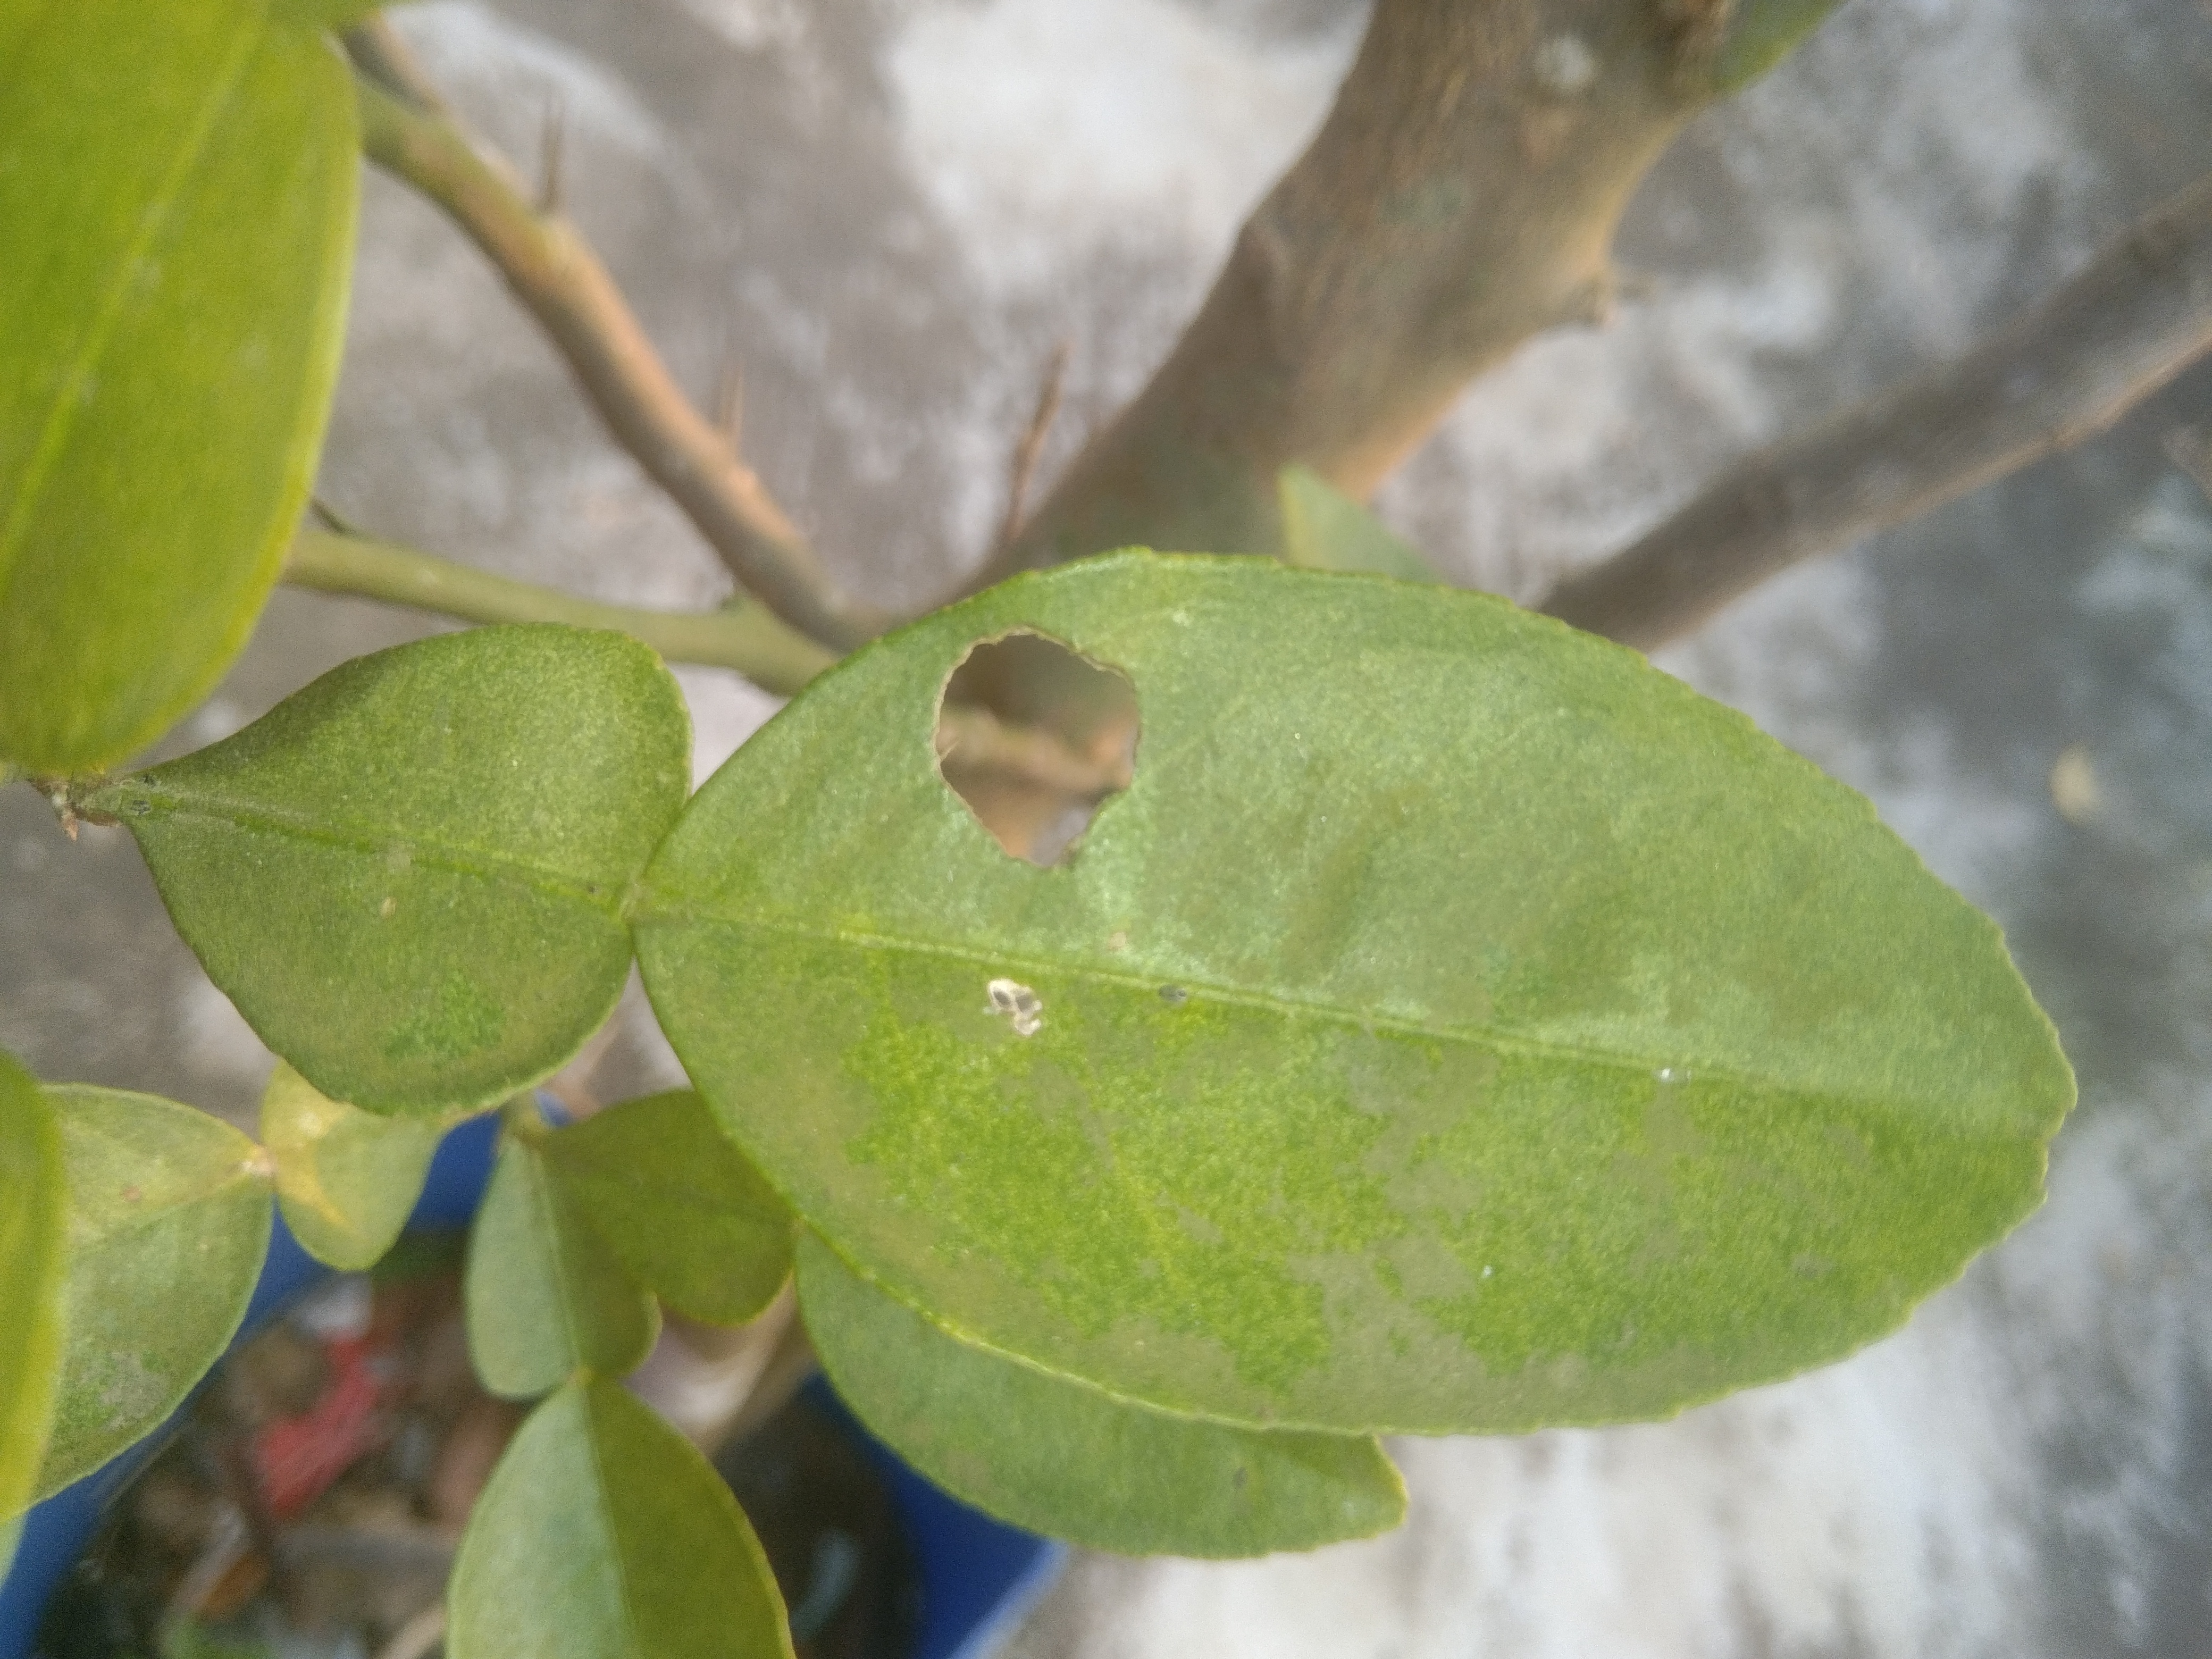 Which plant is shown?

lemon
